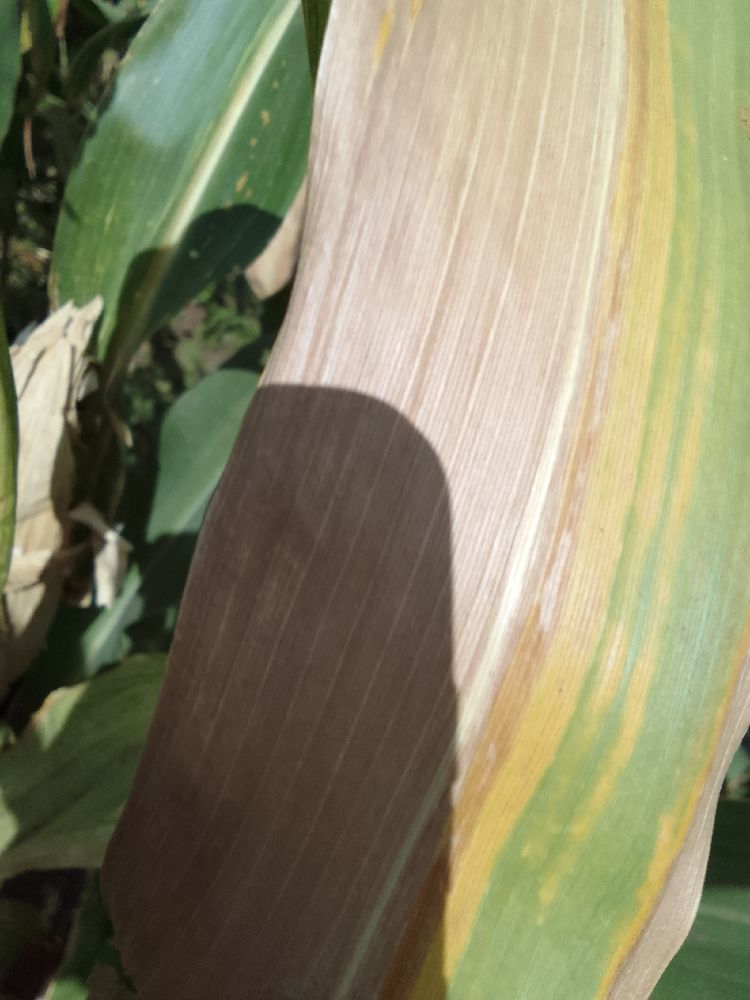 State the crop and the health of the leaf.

maize, maize lethal necrosis
